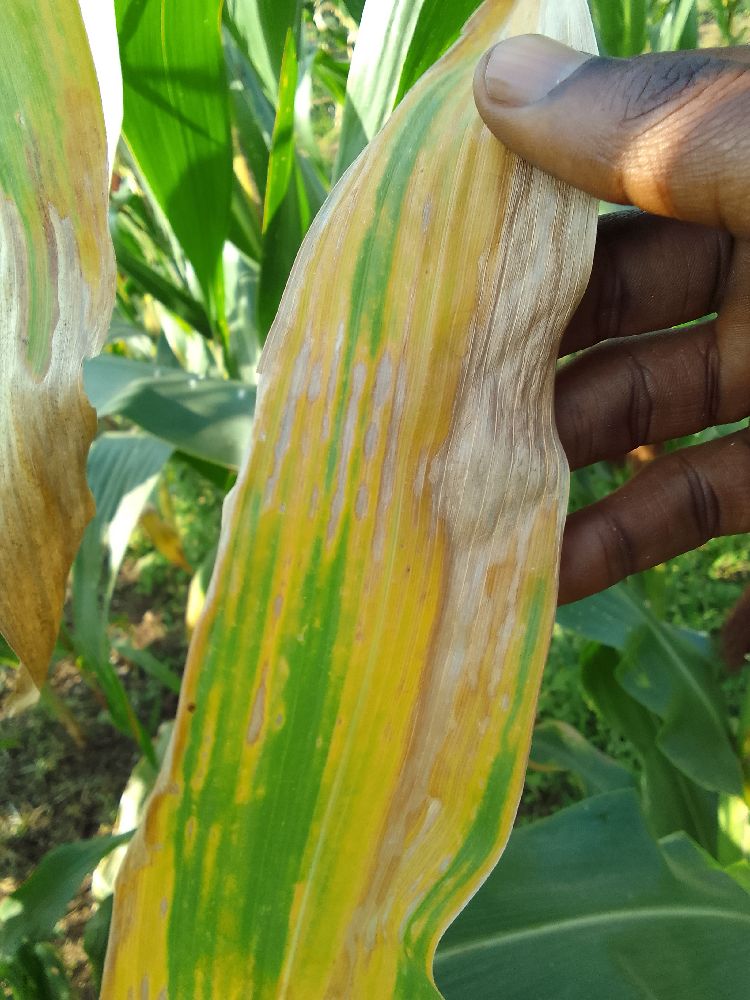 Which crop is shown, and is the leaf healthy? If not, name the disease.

maize, maize lethal necrosis
